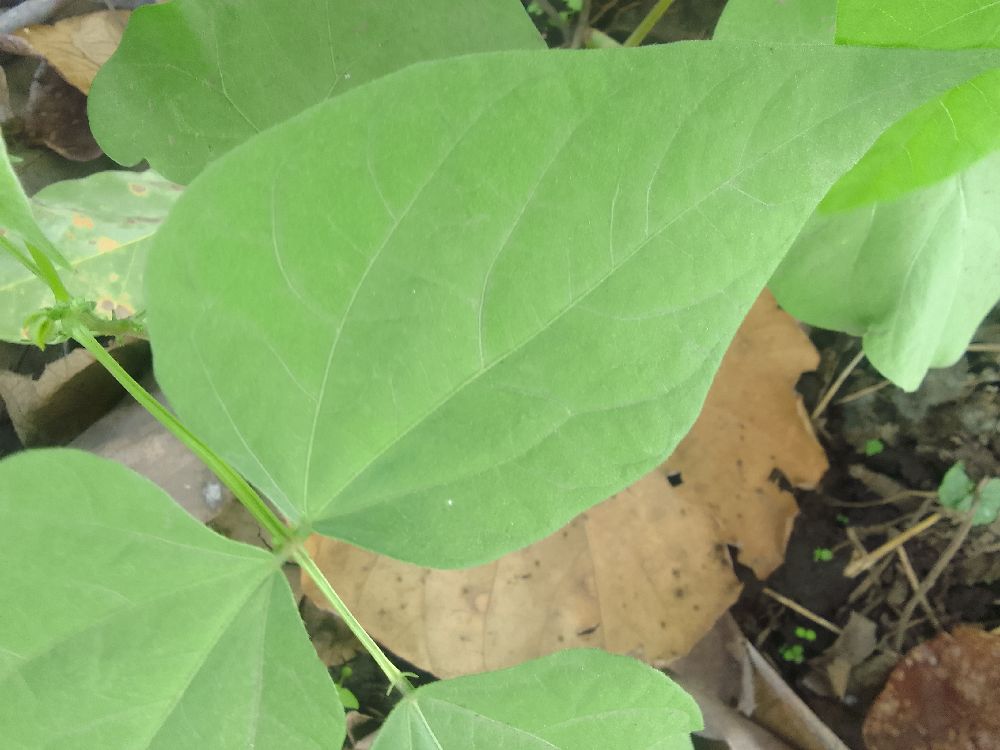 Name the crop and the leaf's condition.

common bean, healthy
